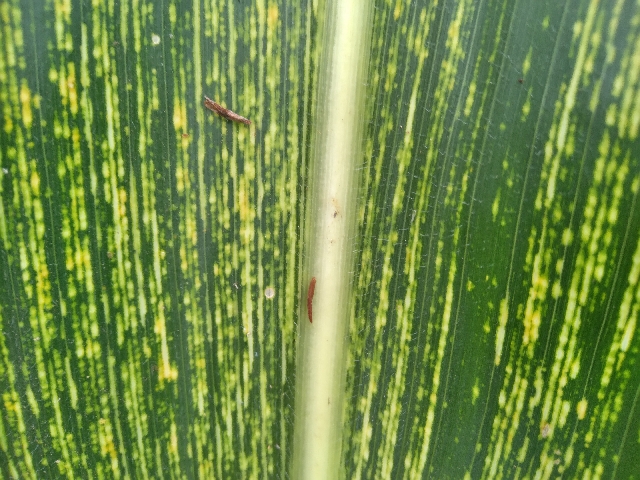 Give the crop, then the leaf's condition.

maize, maize streak virus
